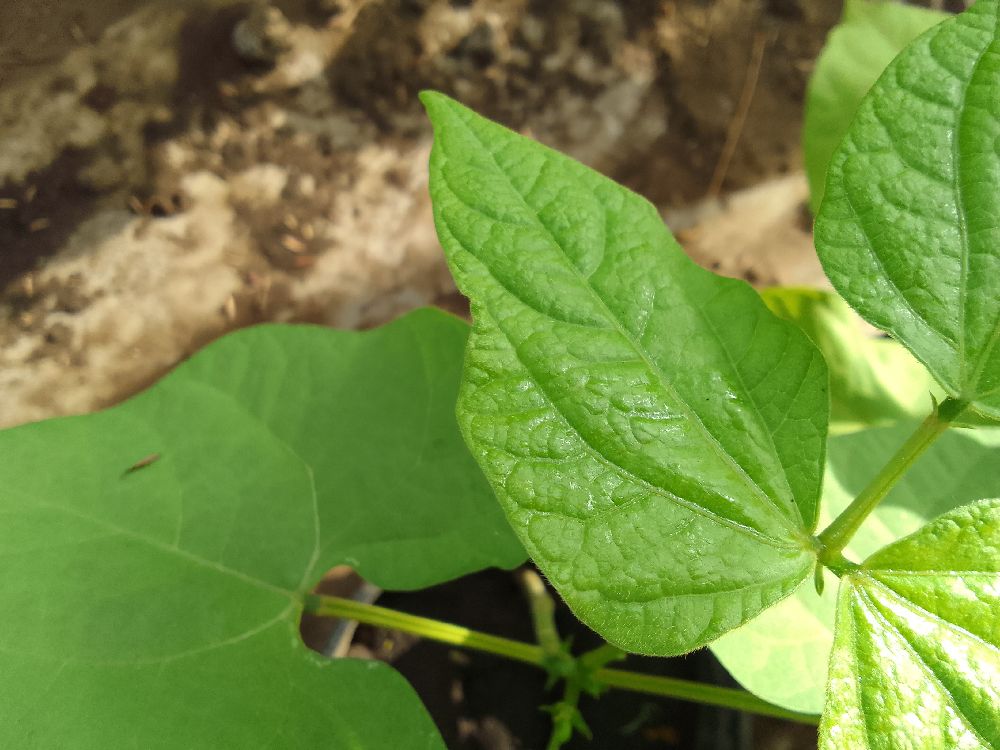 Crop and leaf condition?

common bean, healthy
